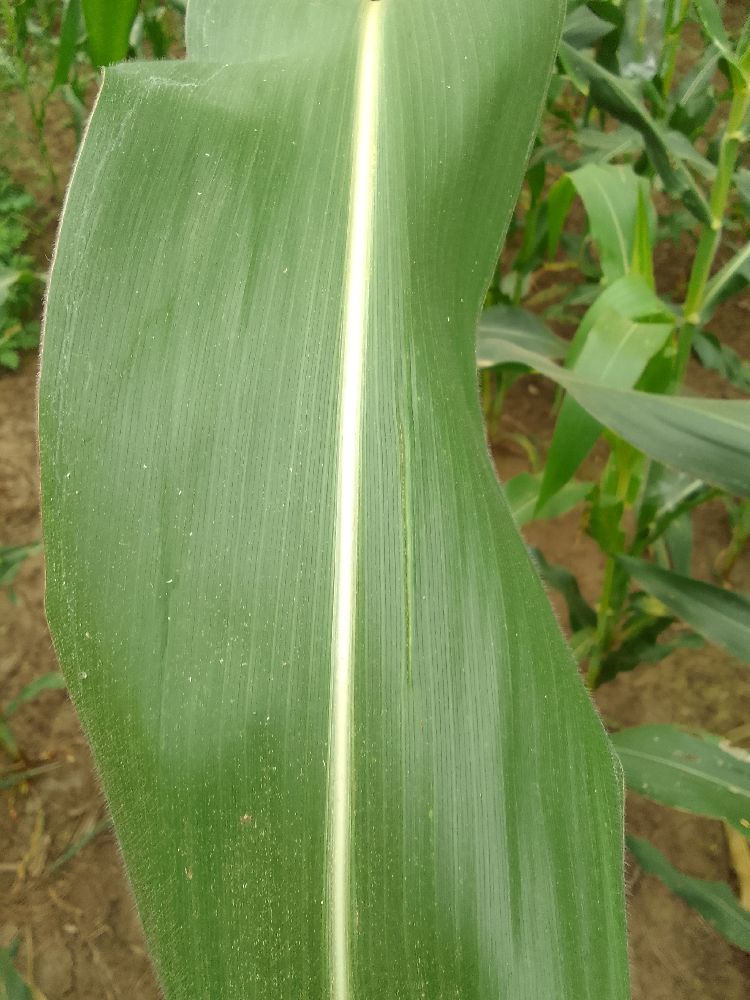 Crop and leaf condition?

maize, healthy
